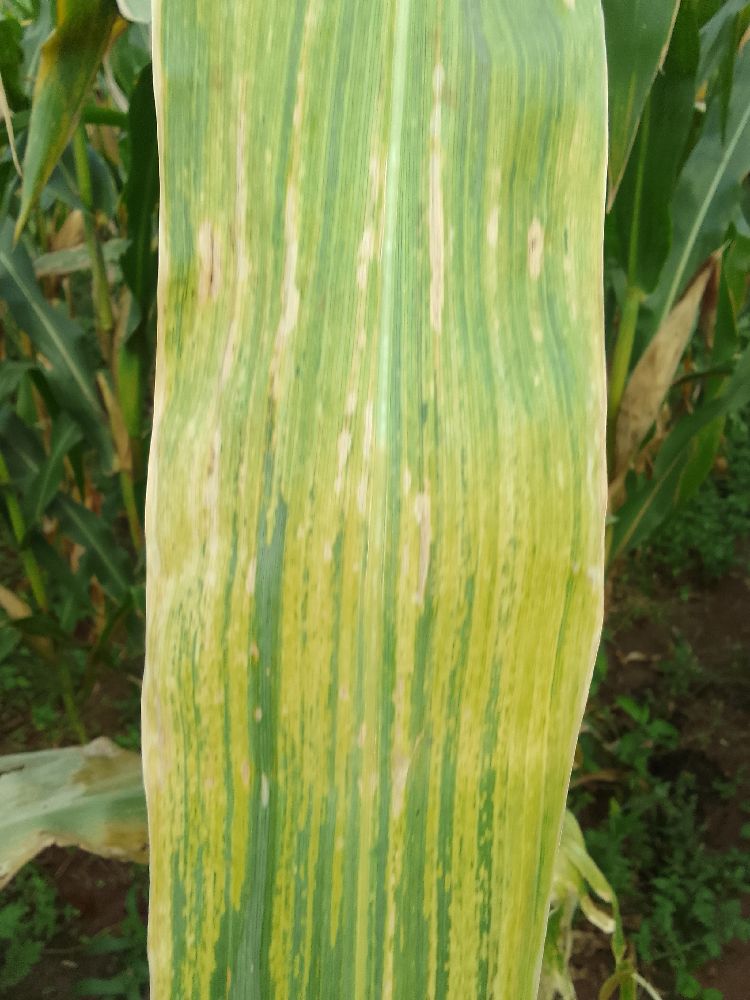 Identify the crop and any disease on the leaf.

maize, maize lethal necrosis
